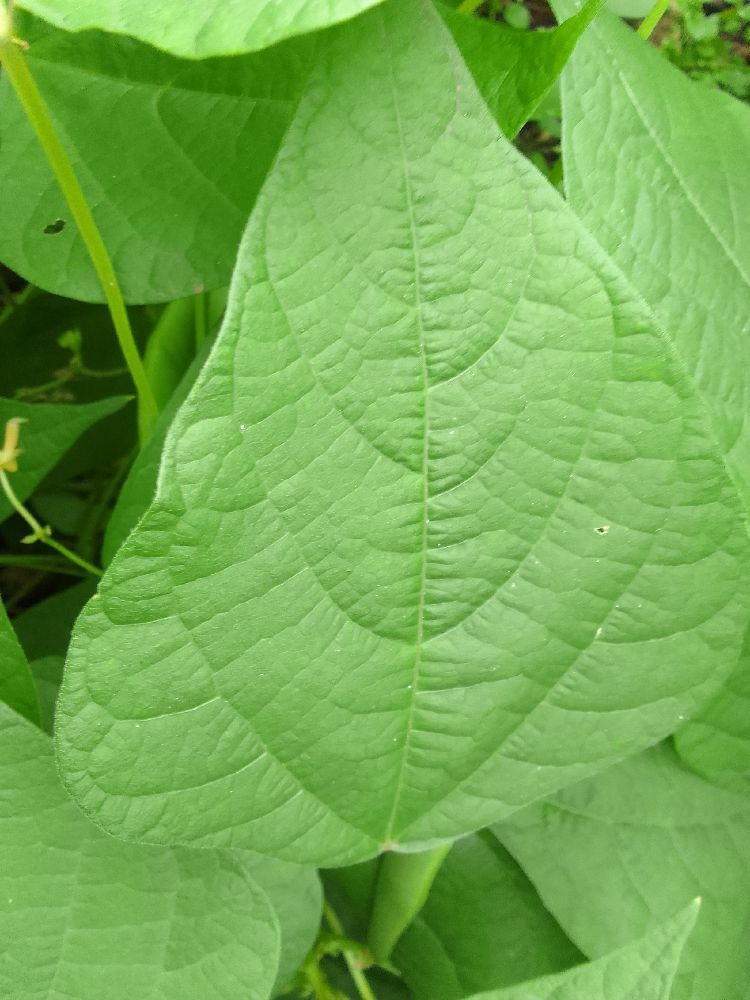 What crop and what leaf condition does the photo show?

common bean, healthy
